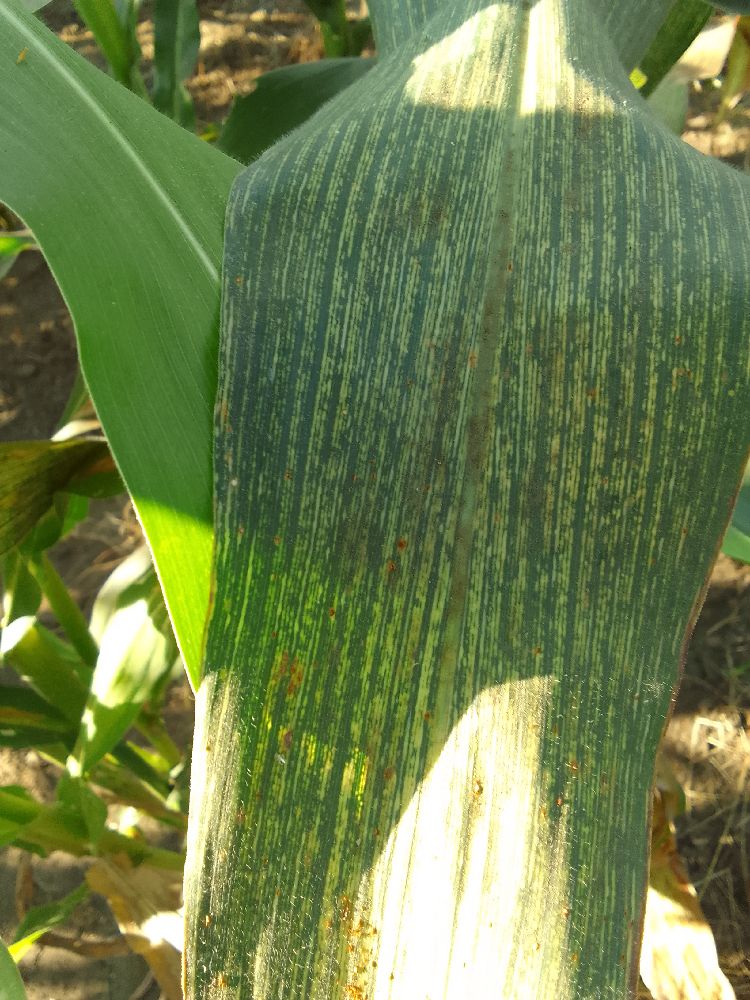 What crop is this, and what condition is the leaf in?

maize, maize streak virus
